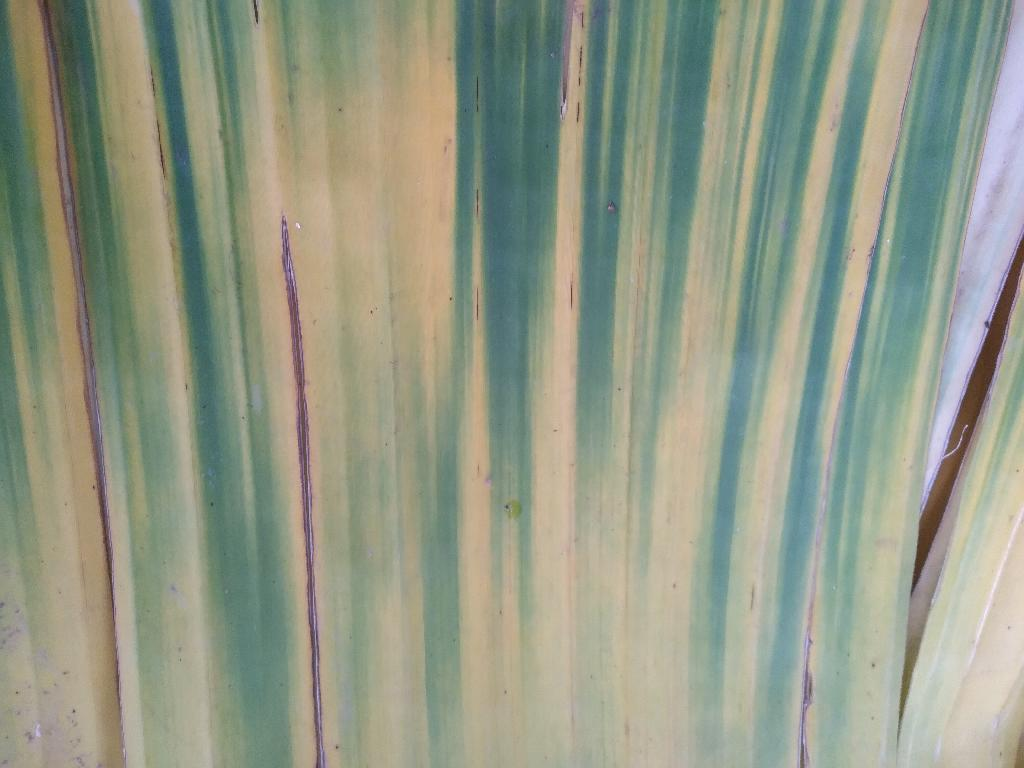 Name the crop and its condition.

banana, fusarium wilt race 1
